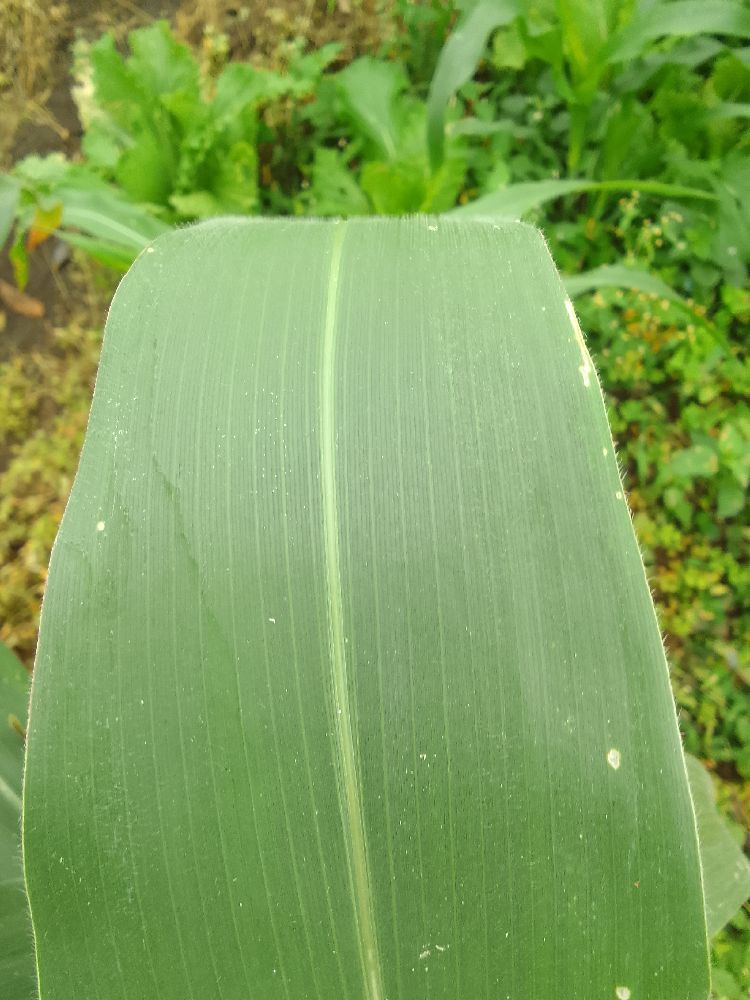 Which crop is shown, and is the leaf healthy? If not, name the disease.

maize, healthy
